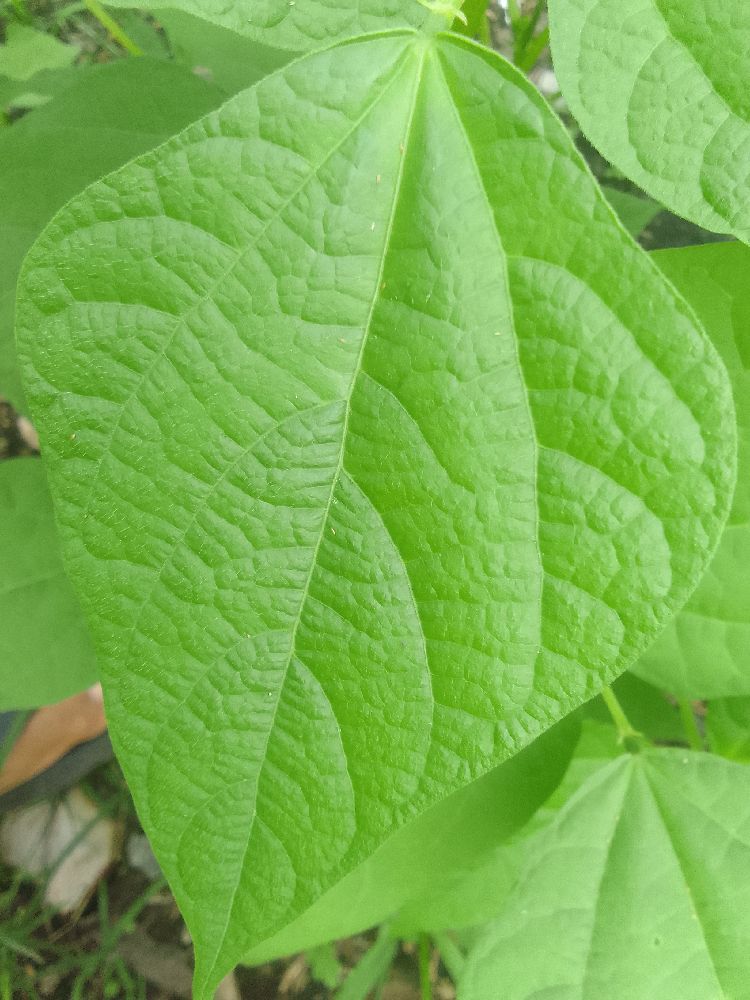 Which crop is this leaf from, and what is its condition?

common bean, healthy
